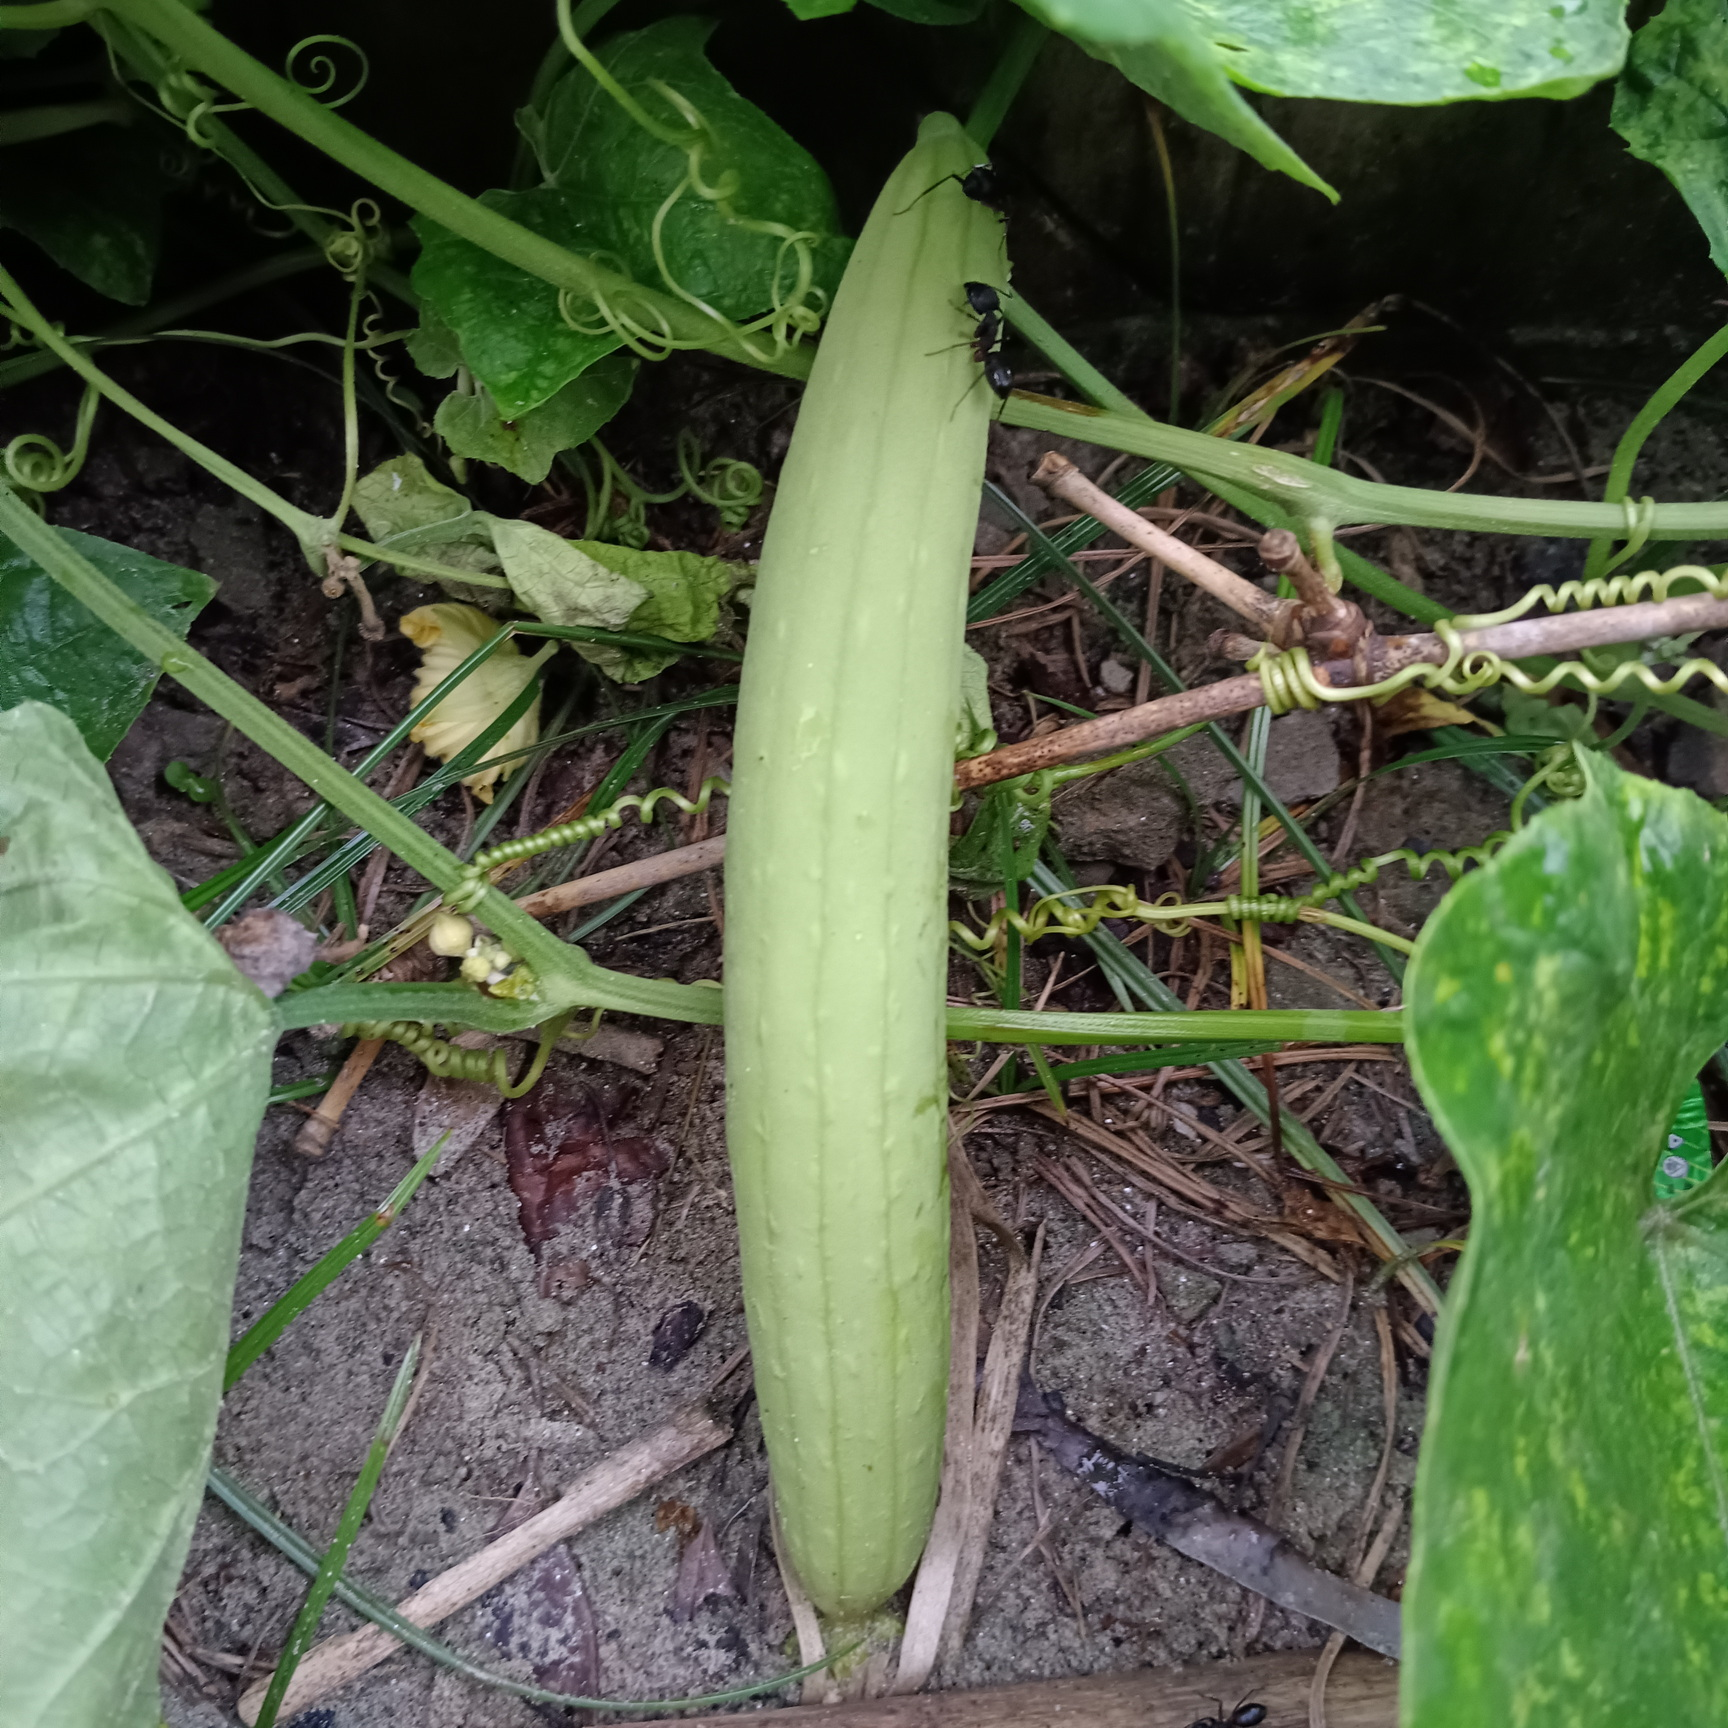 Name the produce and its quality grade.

luffa, fresh
